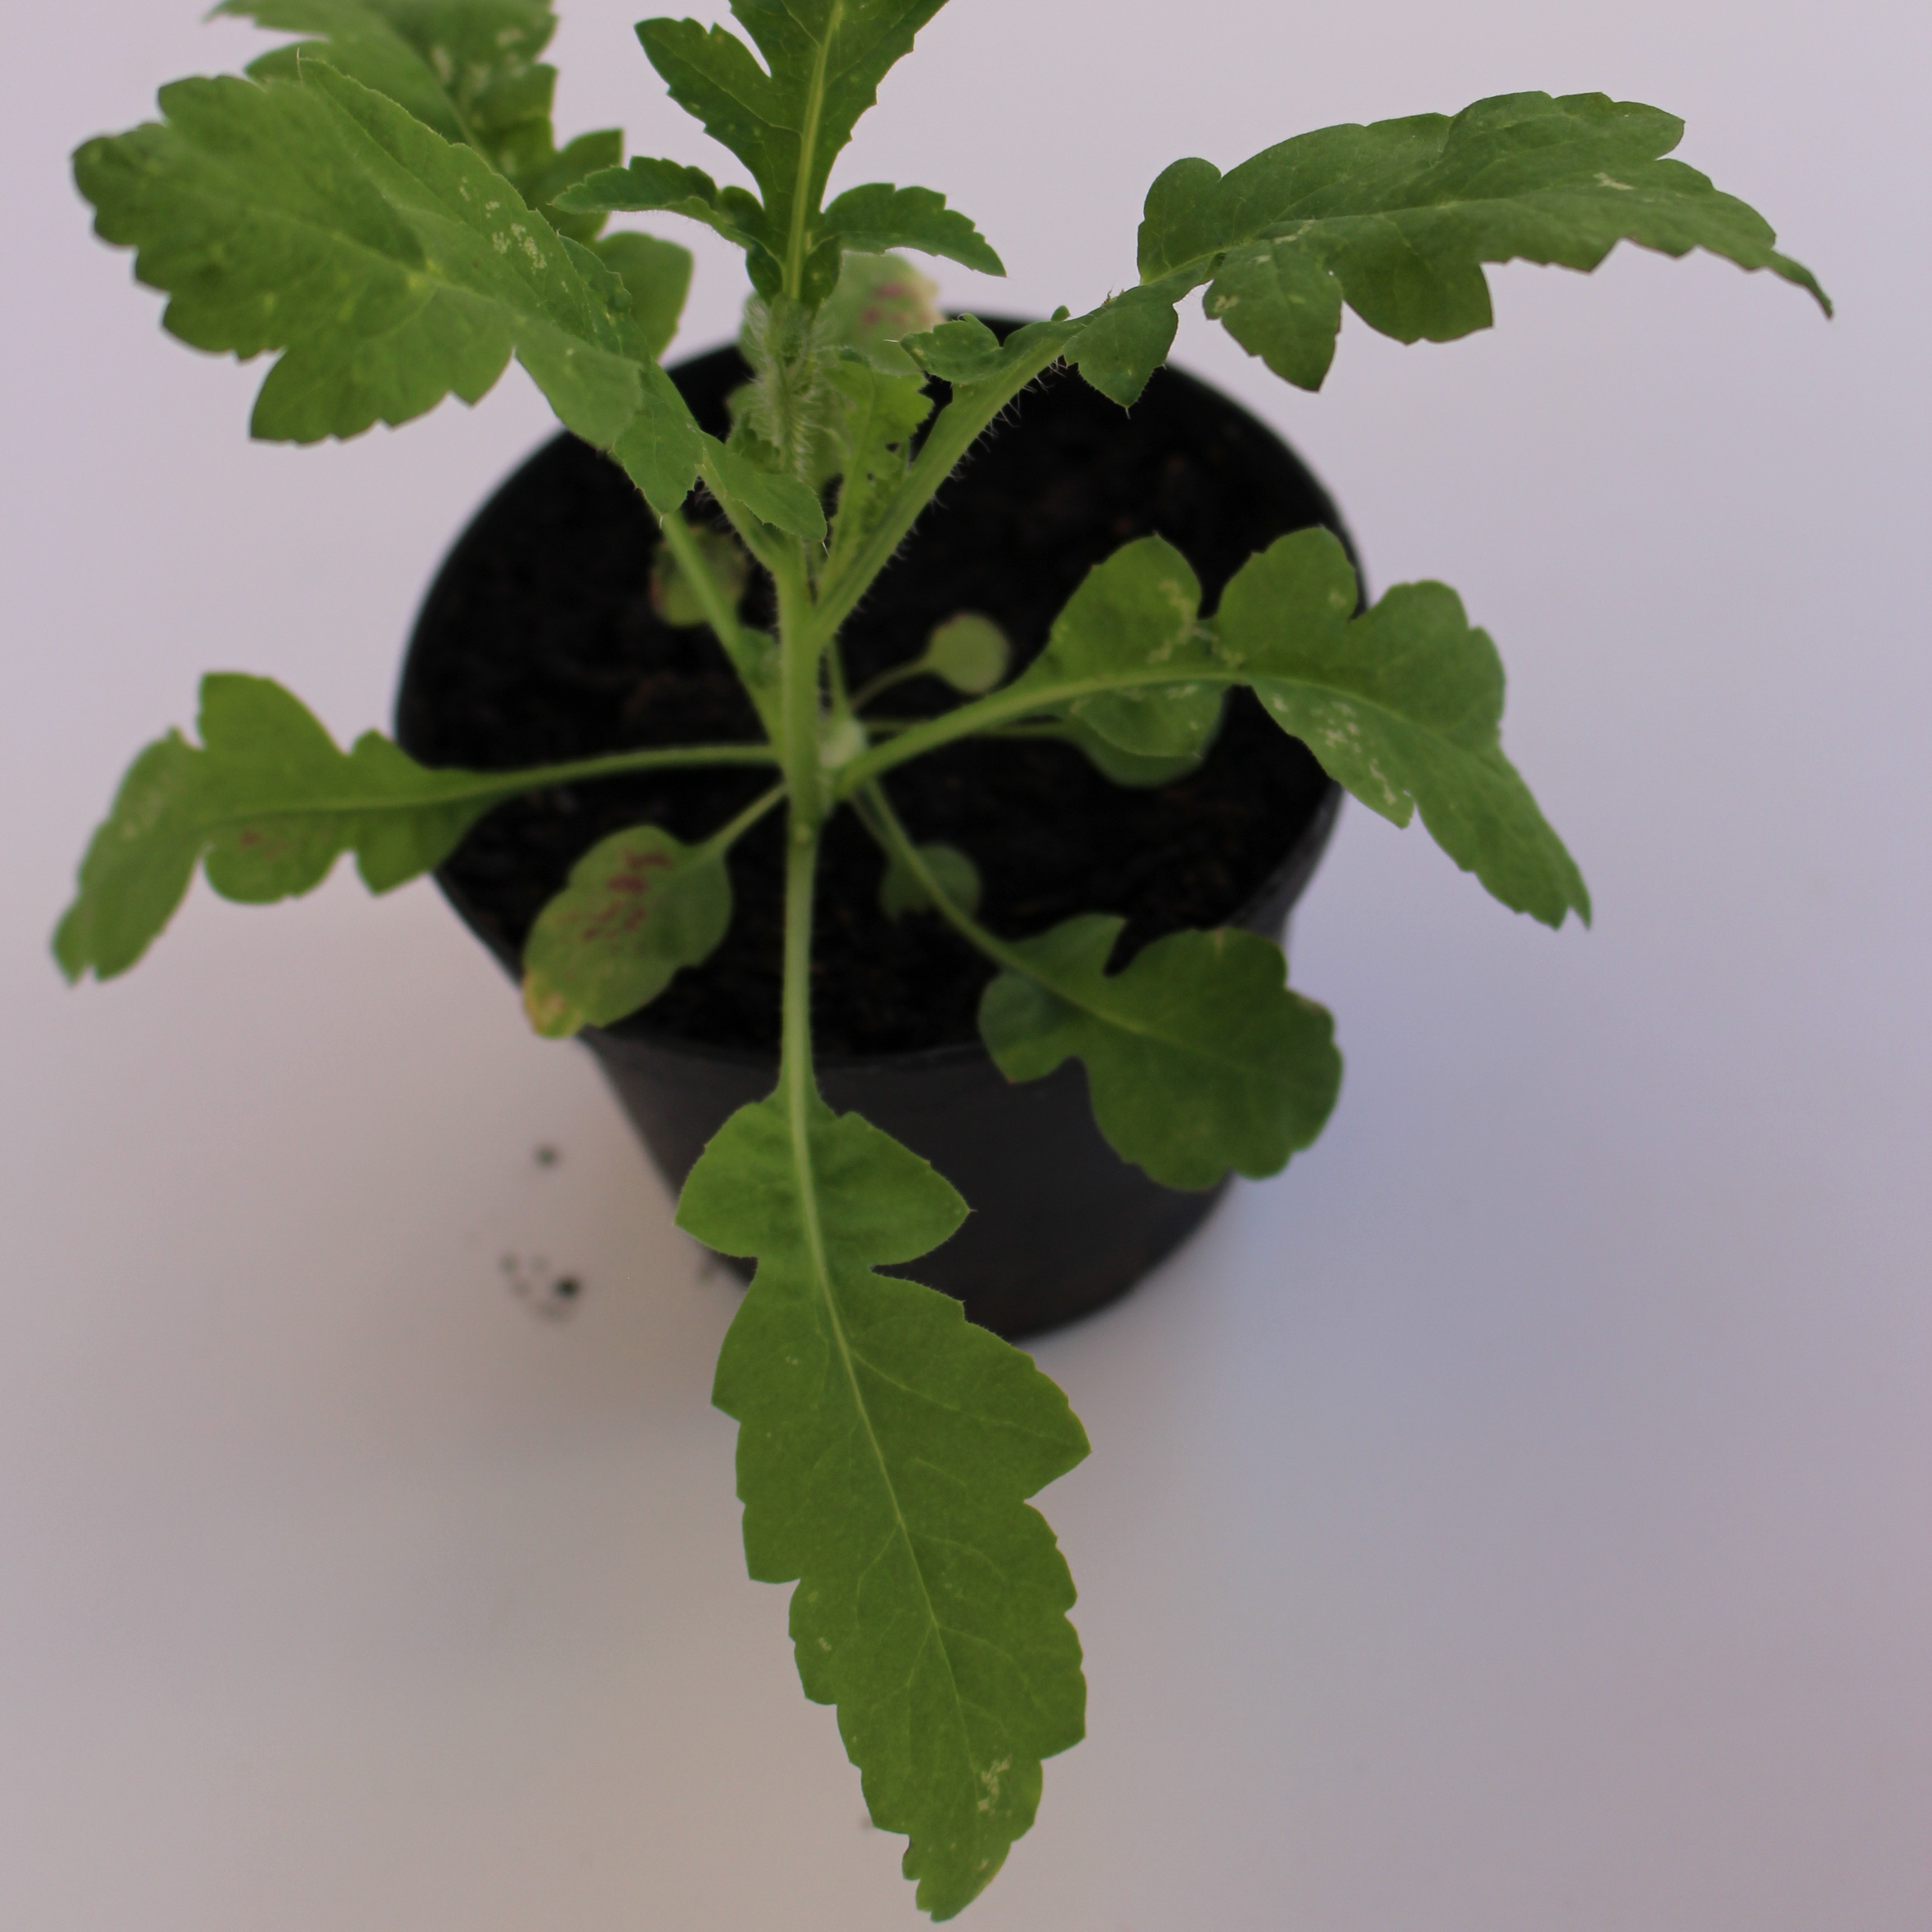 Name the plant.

Papaver rhoeas
